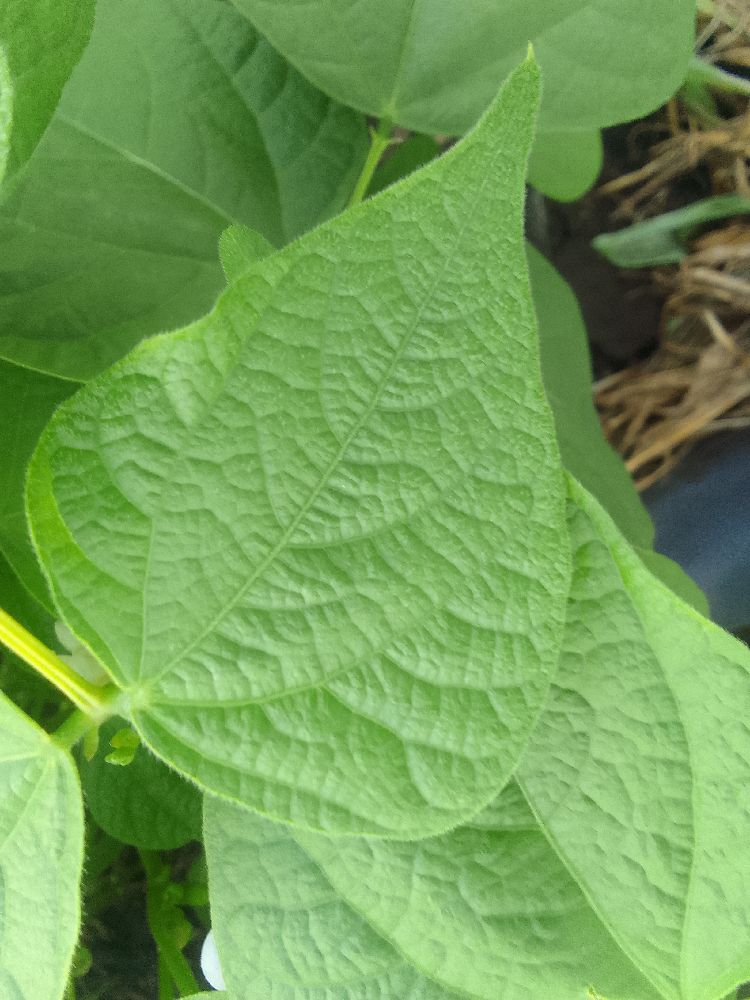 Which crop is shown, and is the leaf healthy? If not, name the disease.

common bean, healthy
